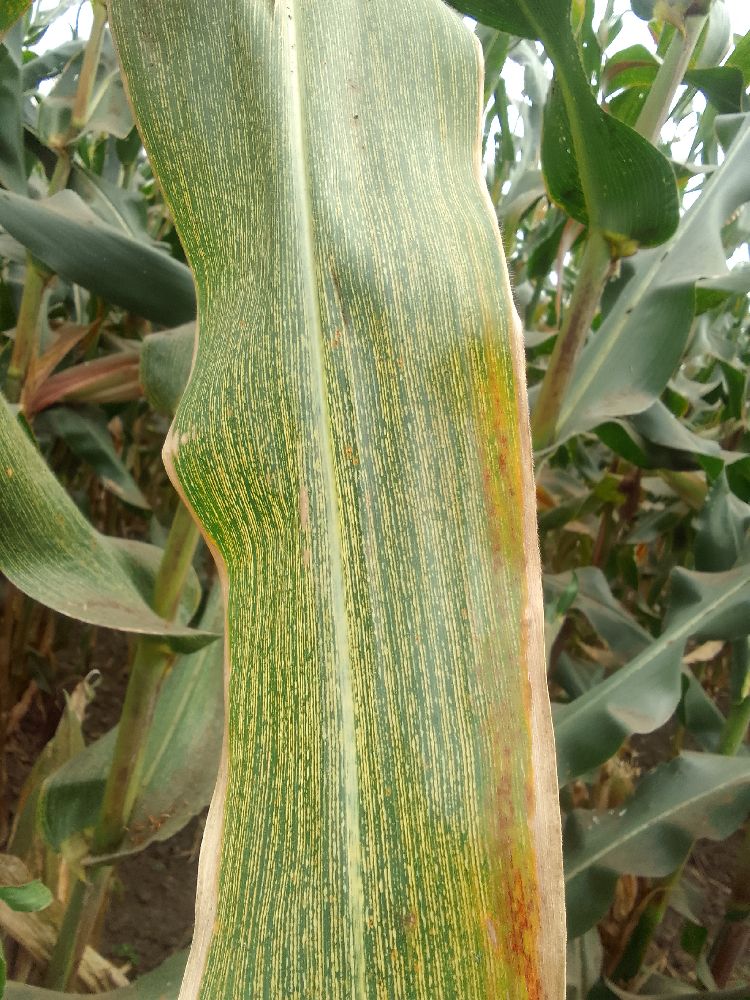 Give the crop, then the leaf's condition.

maize, maize streak virus
